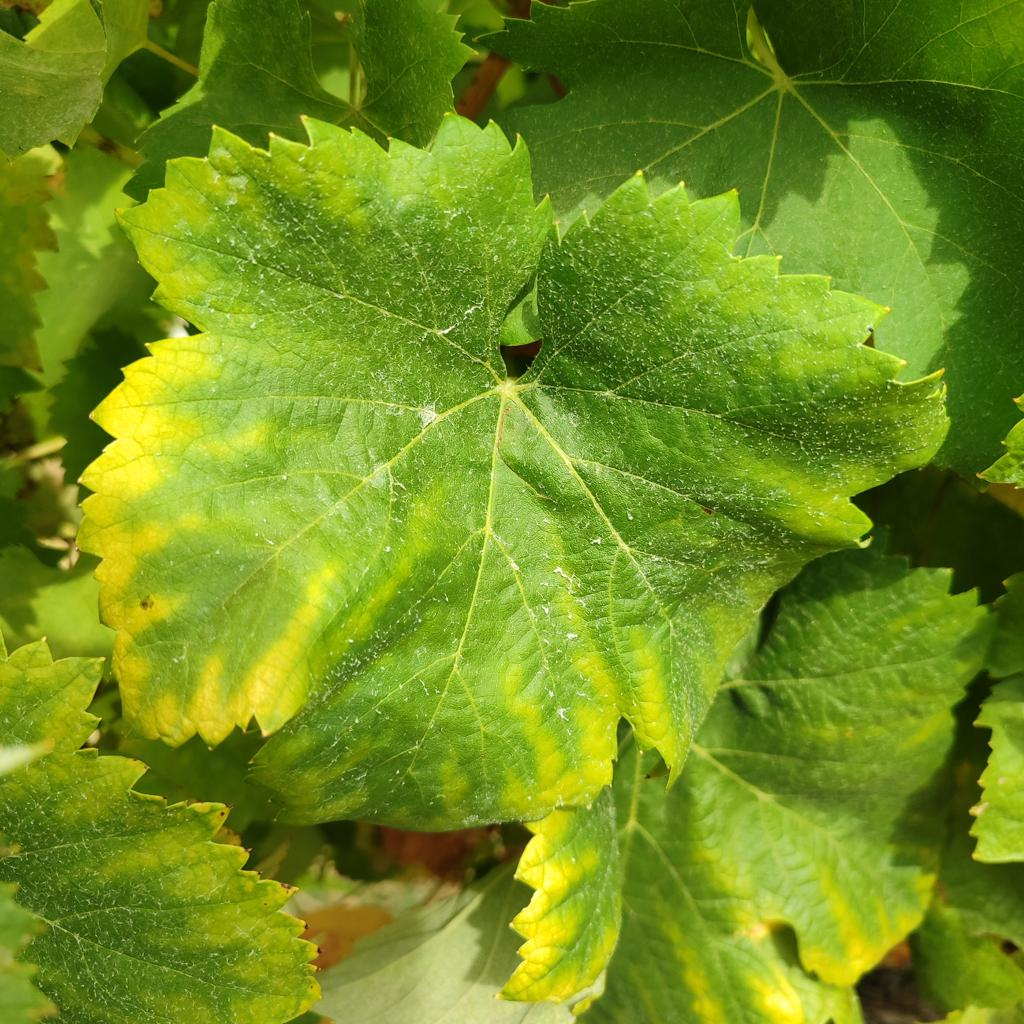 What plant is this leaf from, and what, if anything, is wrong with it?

grapevine, esca complex
